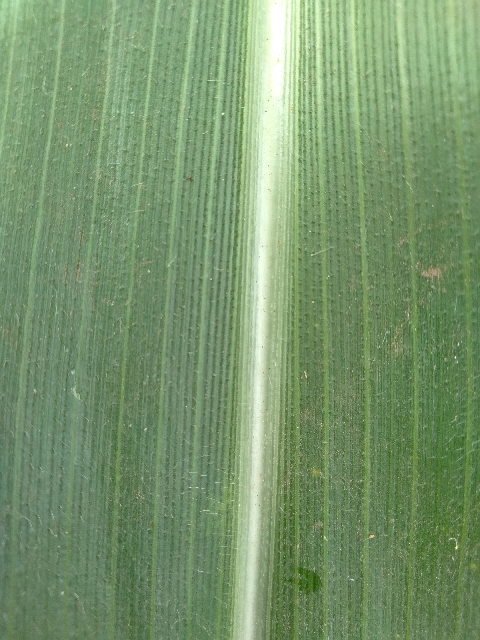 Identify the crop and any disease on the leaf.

maize, healthy
